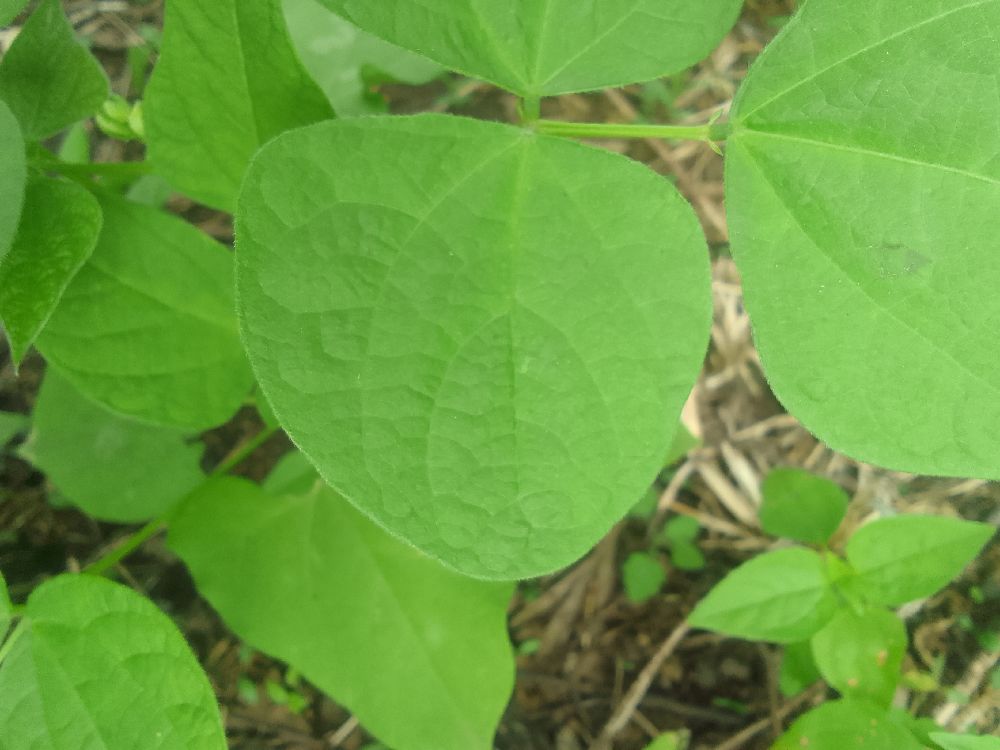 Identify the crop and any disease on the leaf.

common bean, healthy
